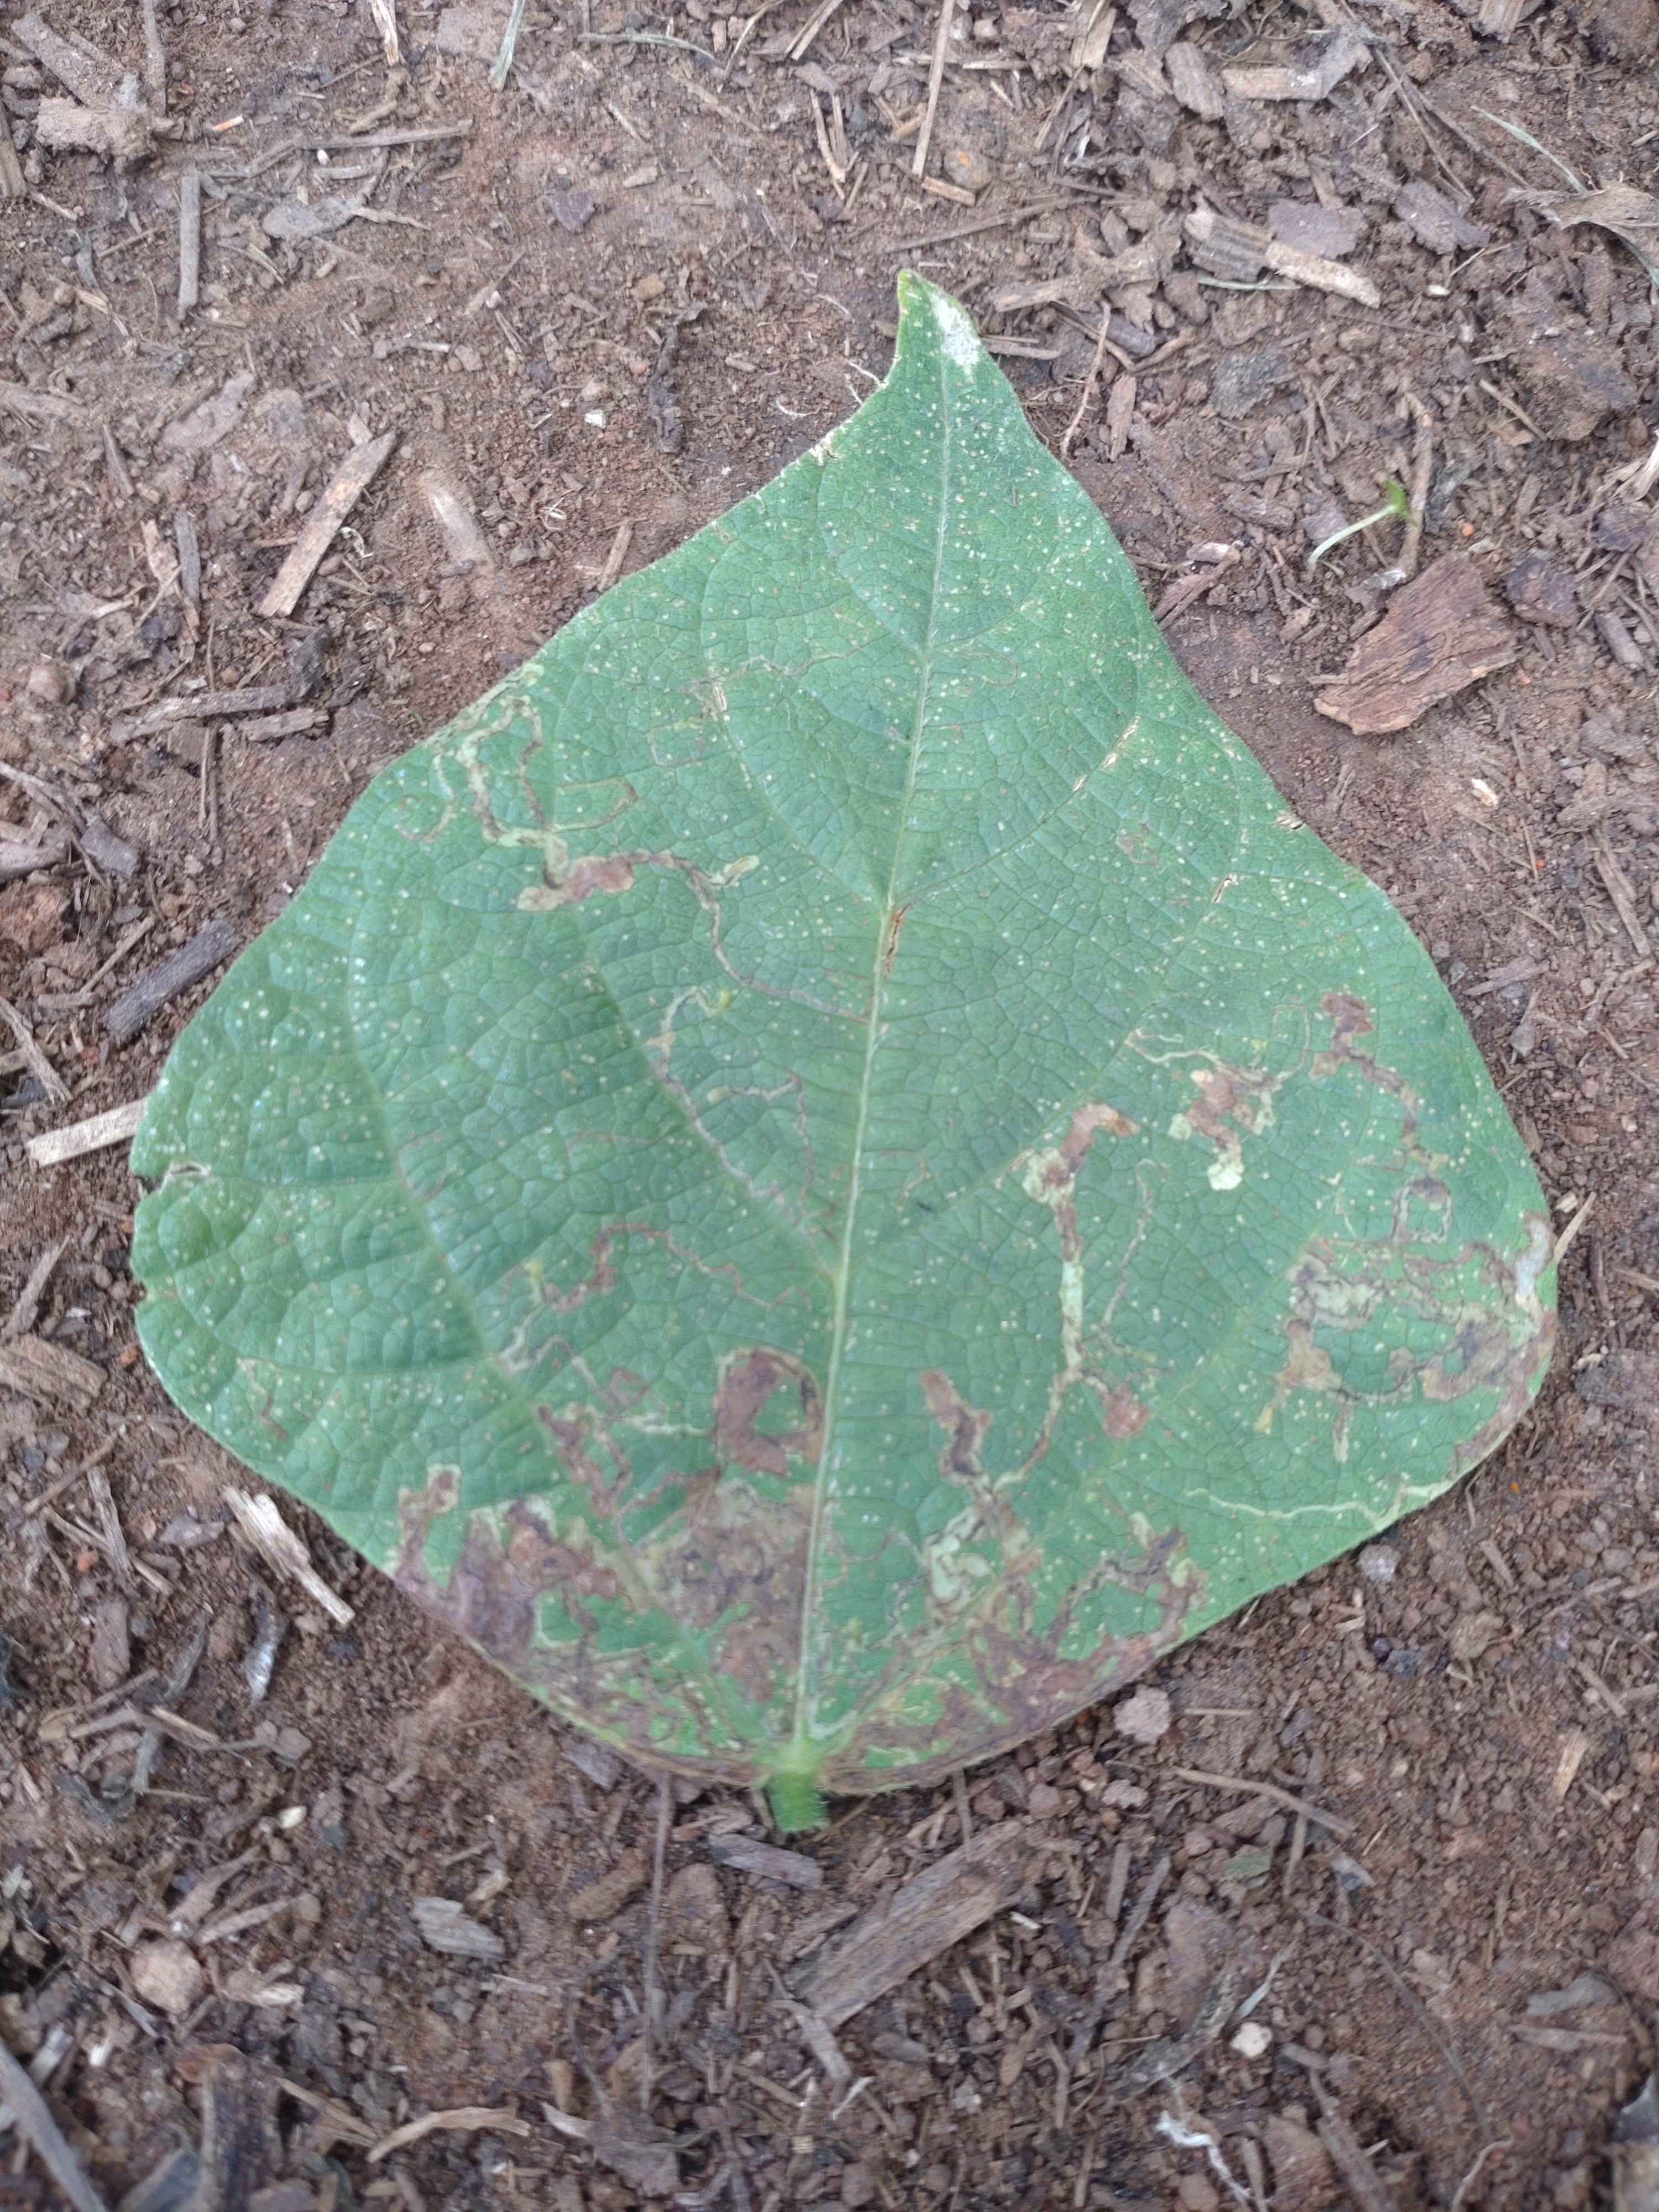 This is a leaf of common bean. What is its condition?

anthracnose
